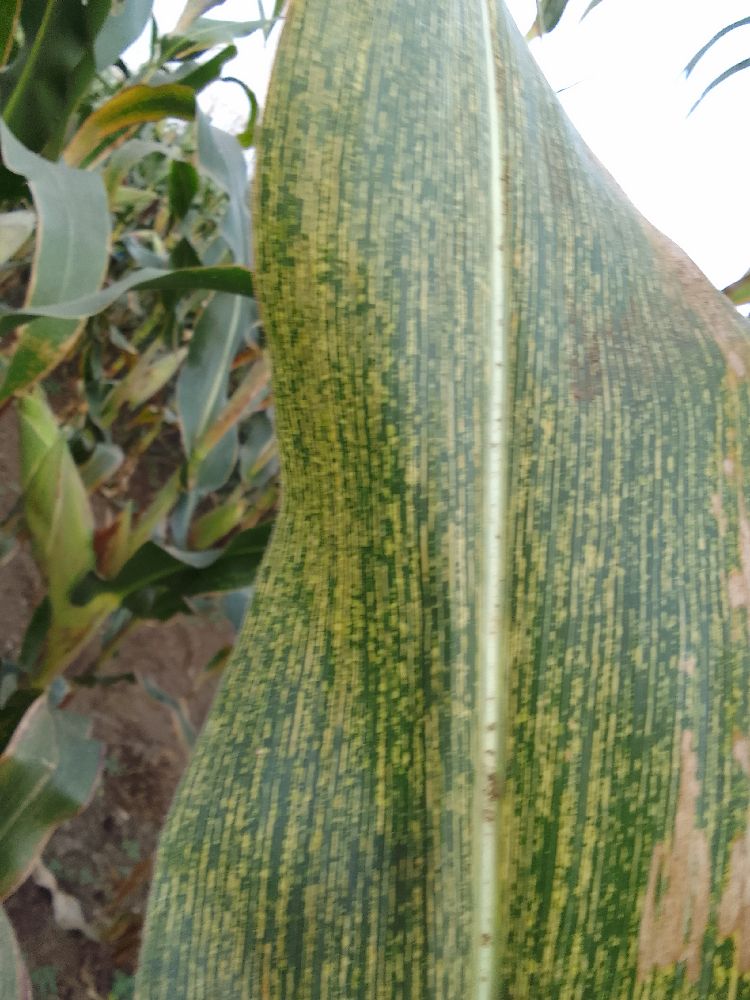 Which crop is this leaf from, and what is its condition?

maize, maize streak virus
